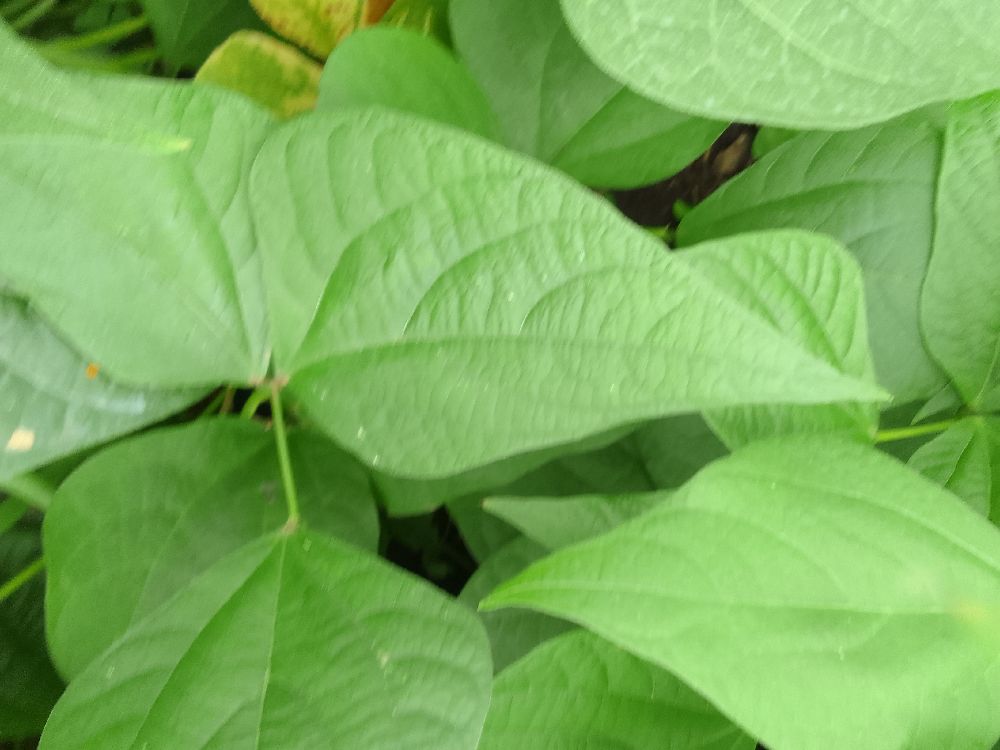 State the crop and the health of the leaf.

common bean, healthy
